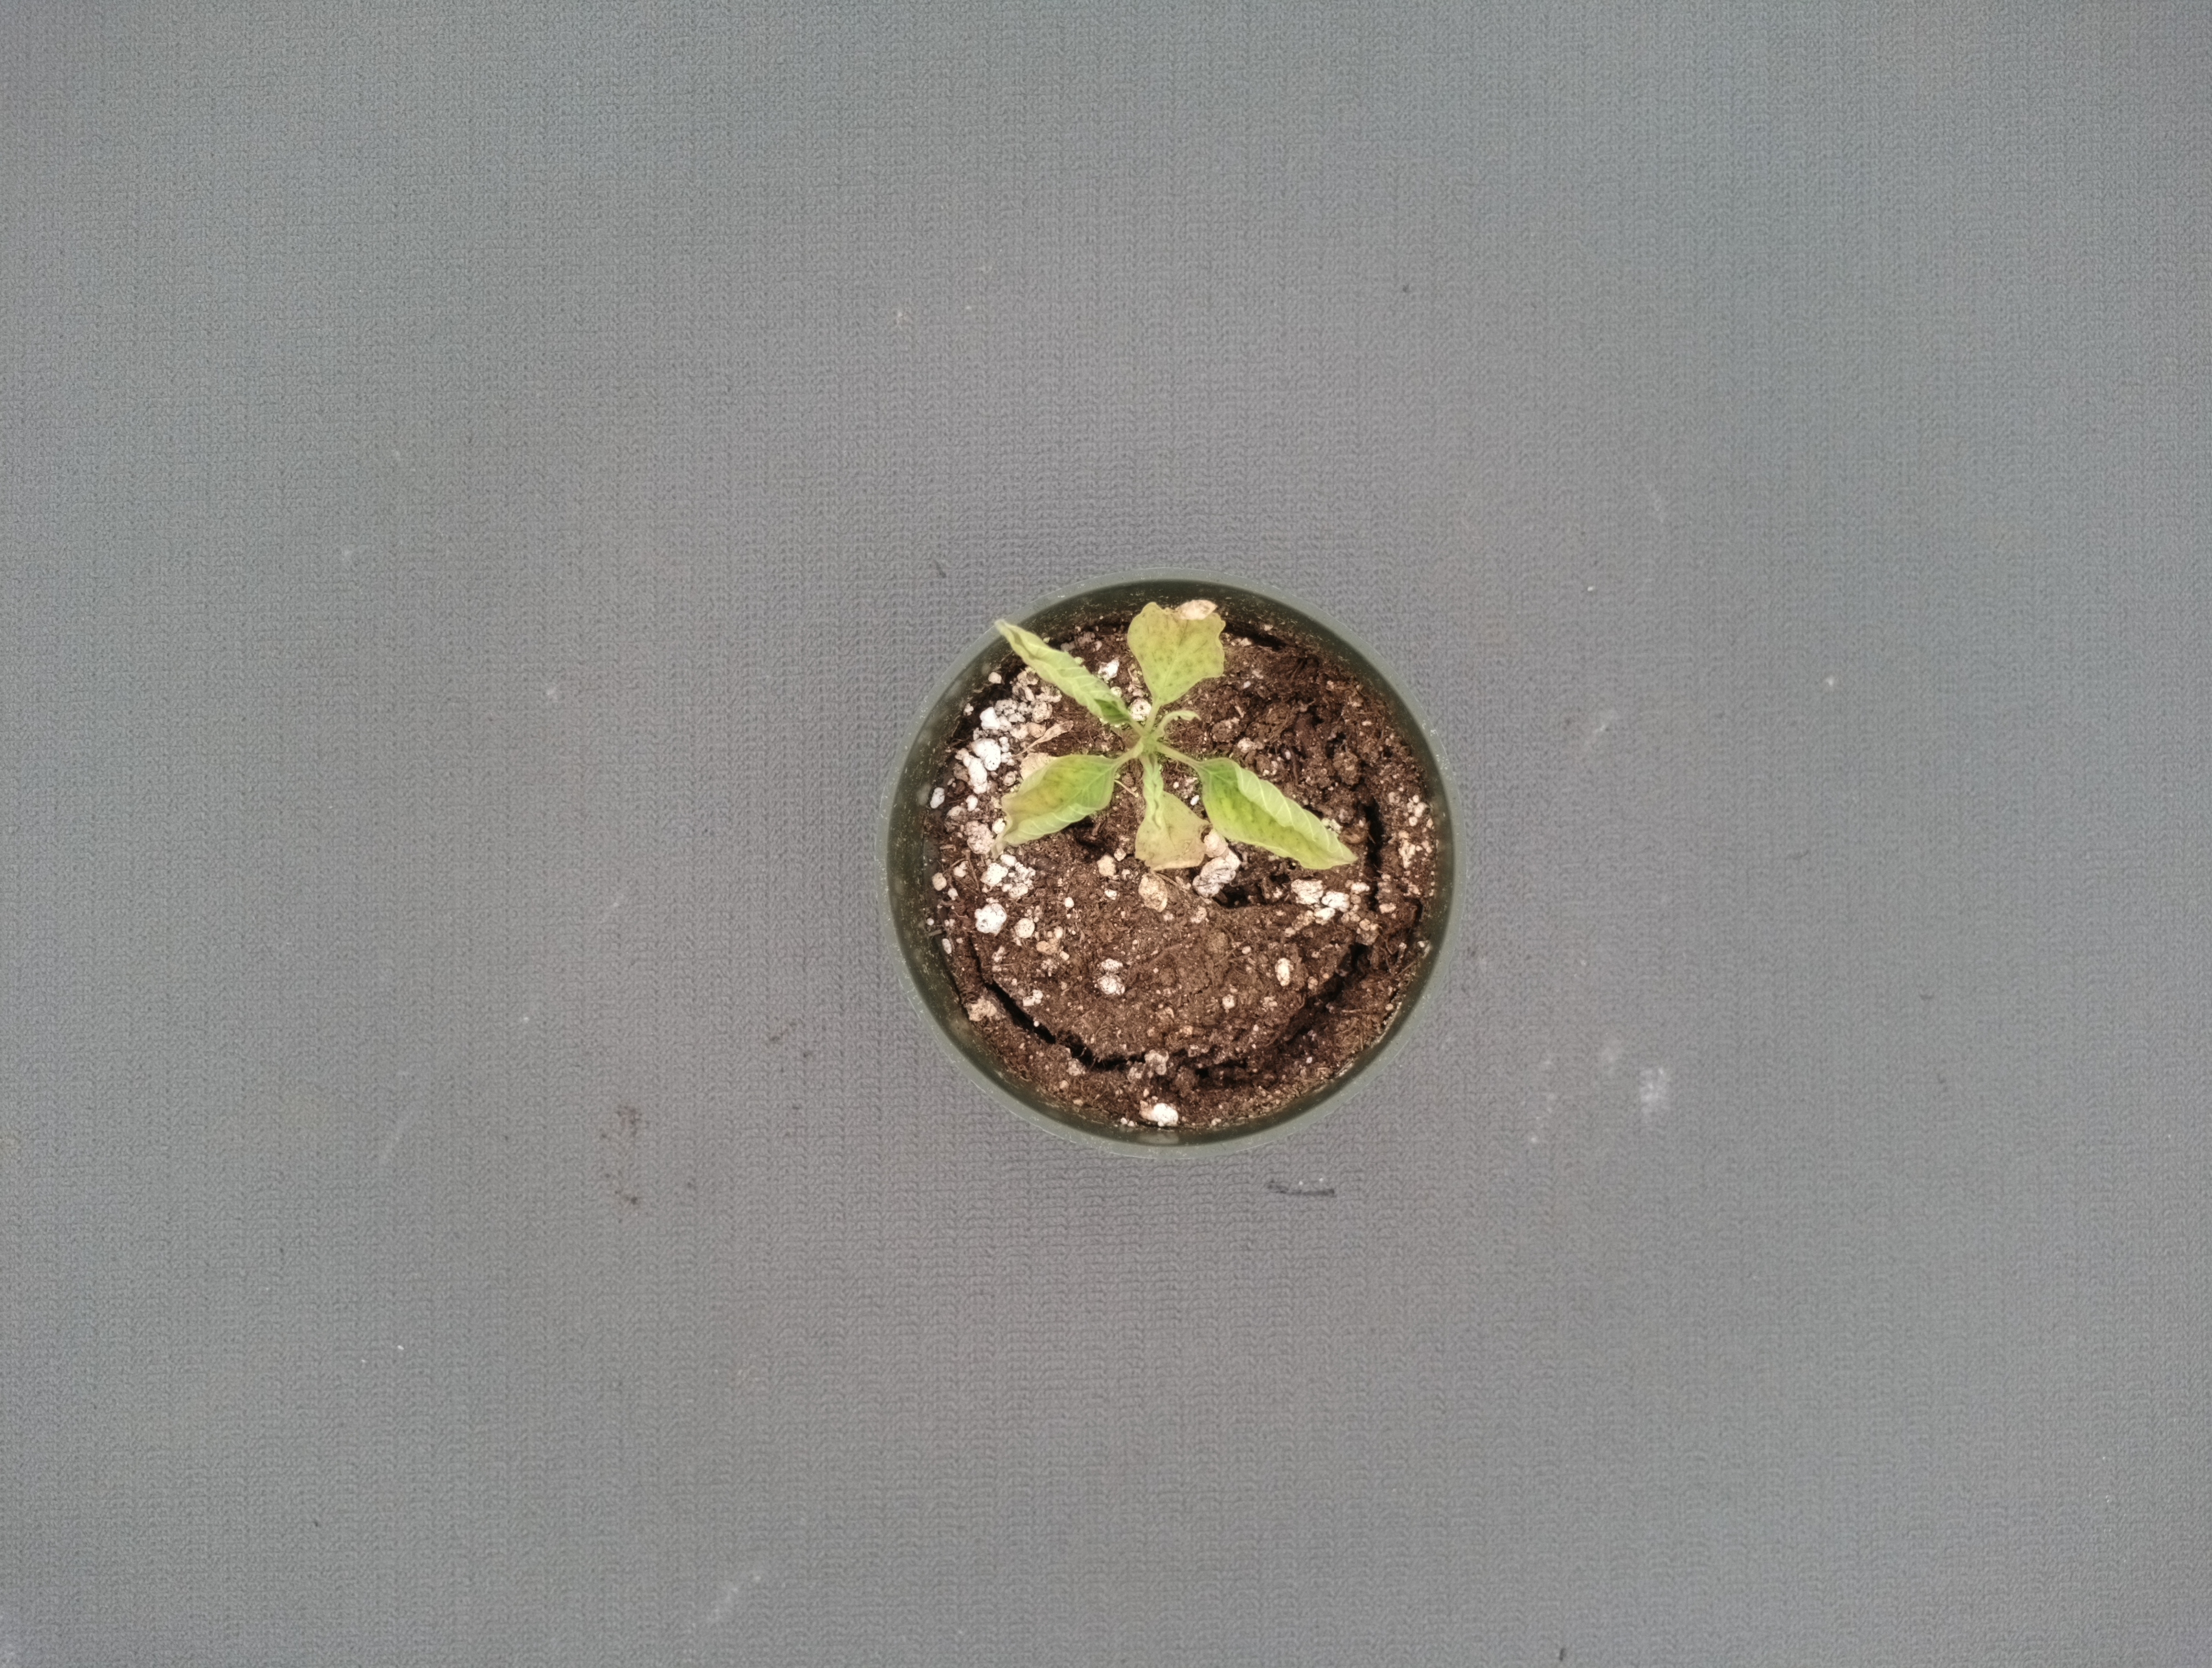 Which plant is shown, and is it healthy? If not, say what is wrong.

waterhemp, chlorosis necrosis
